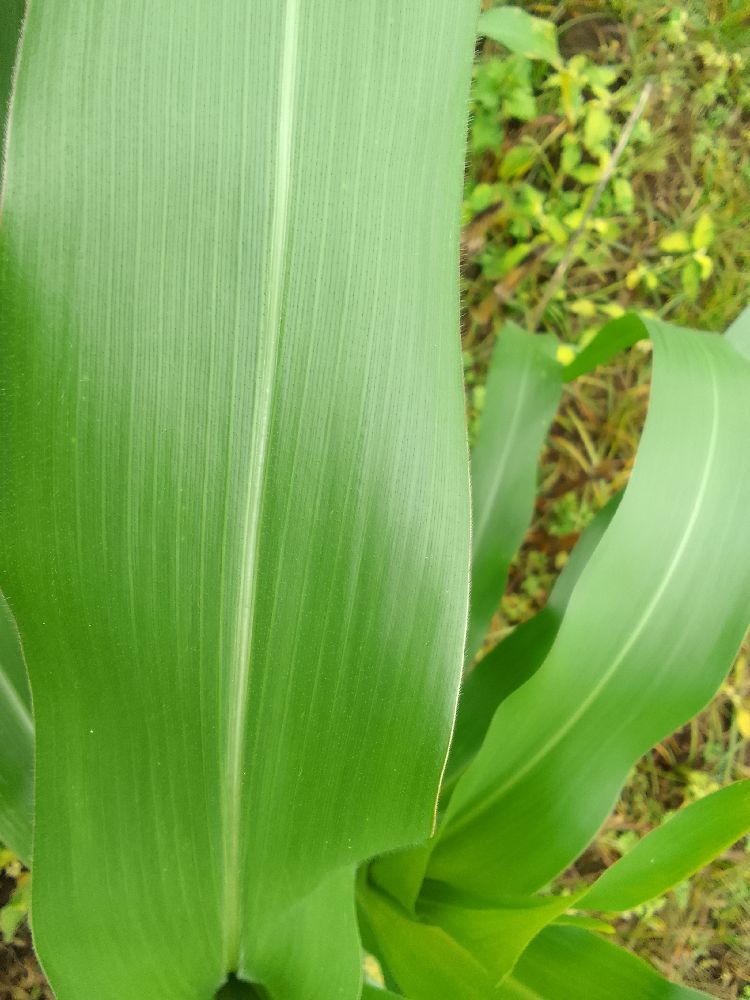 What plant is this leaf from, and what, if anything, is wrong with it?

maize, healthy
